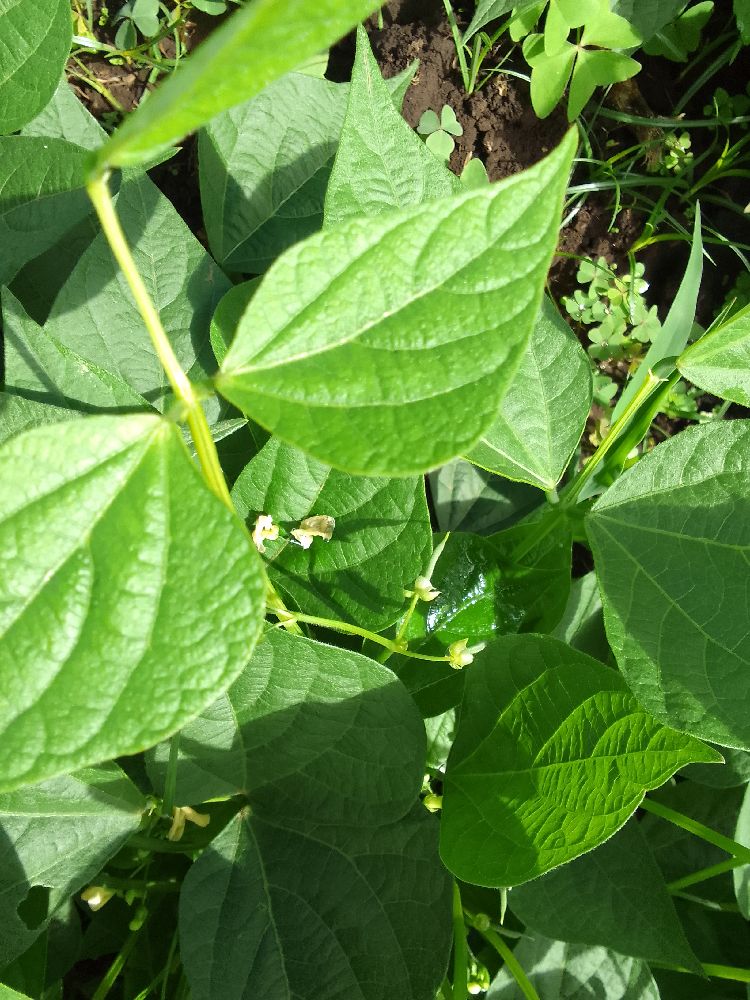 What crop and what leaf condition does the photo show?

common bean, healthy
